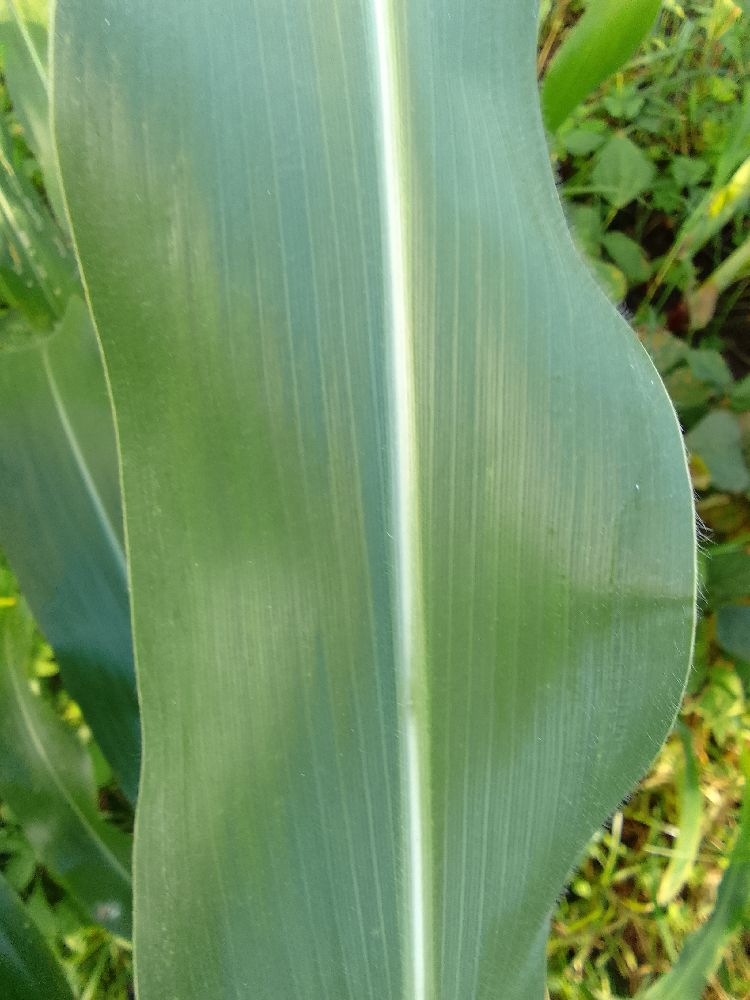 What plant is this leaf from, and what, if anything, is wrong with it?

maize, healthy
